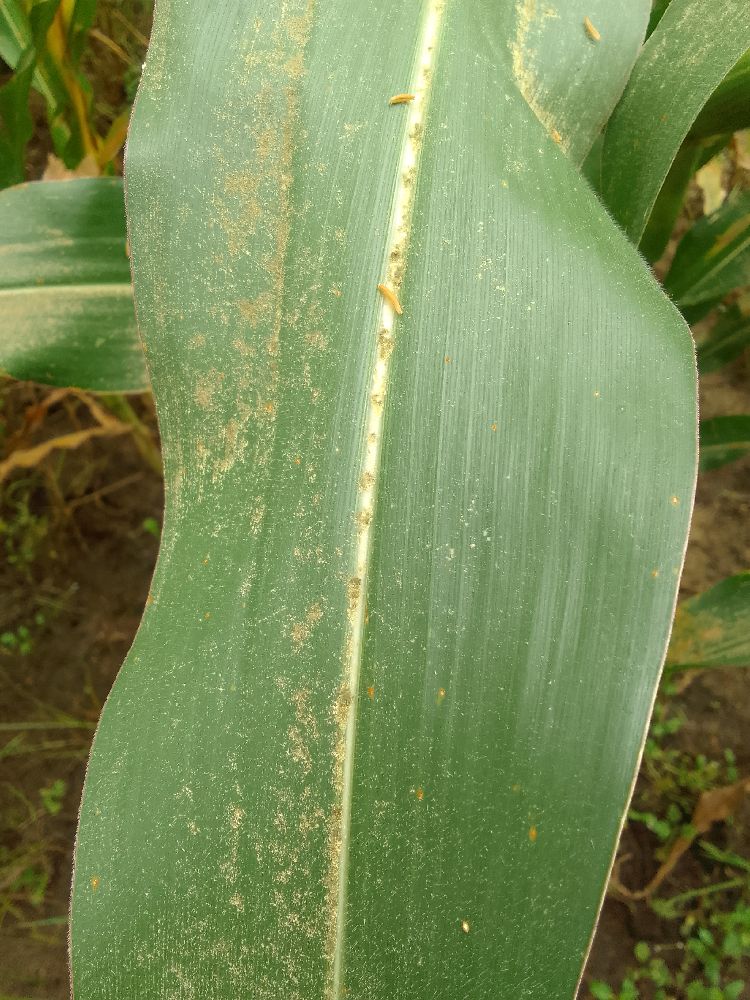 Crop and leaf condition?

maize, healthy
